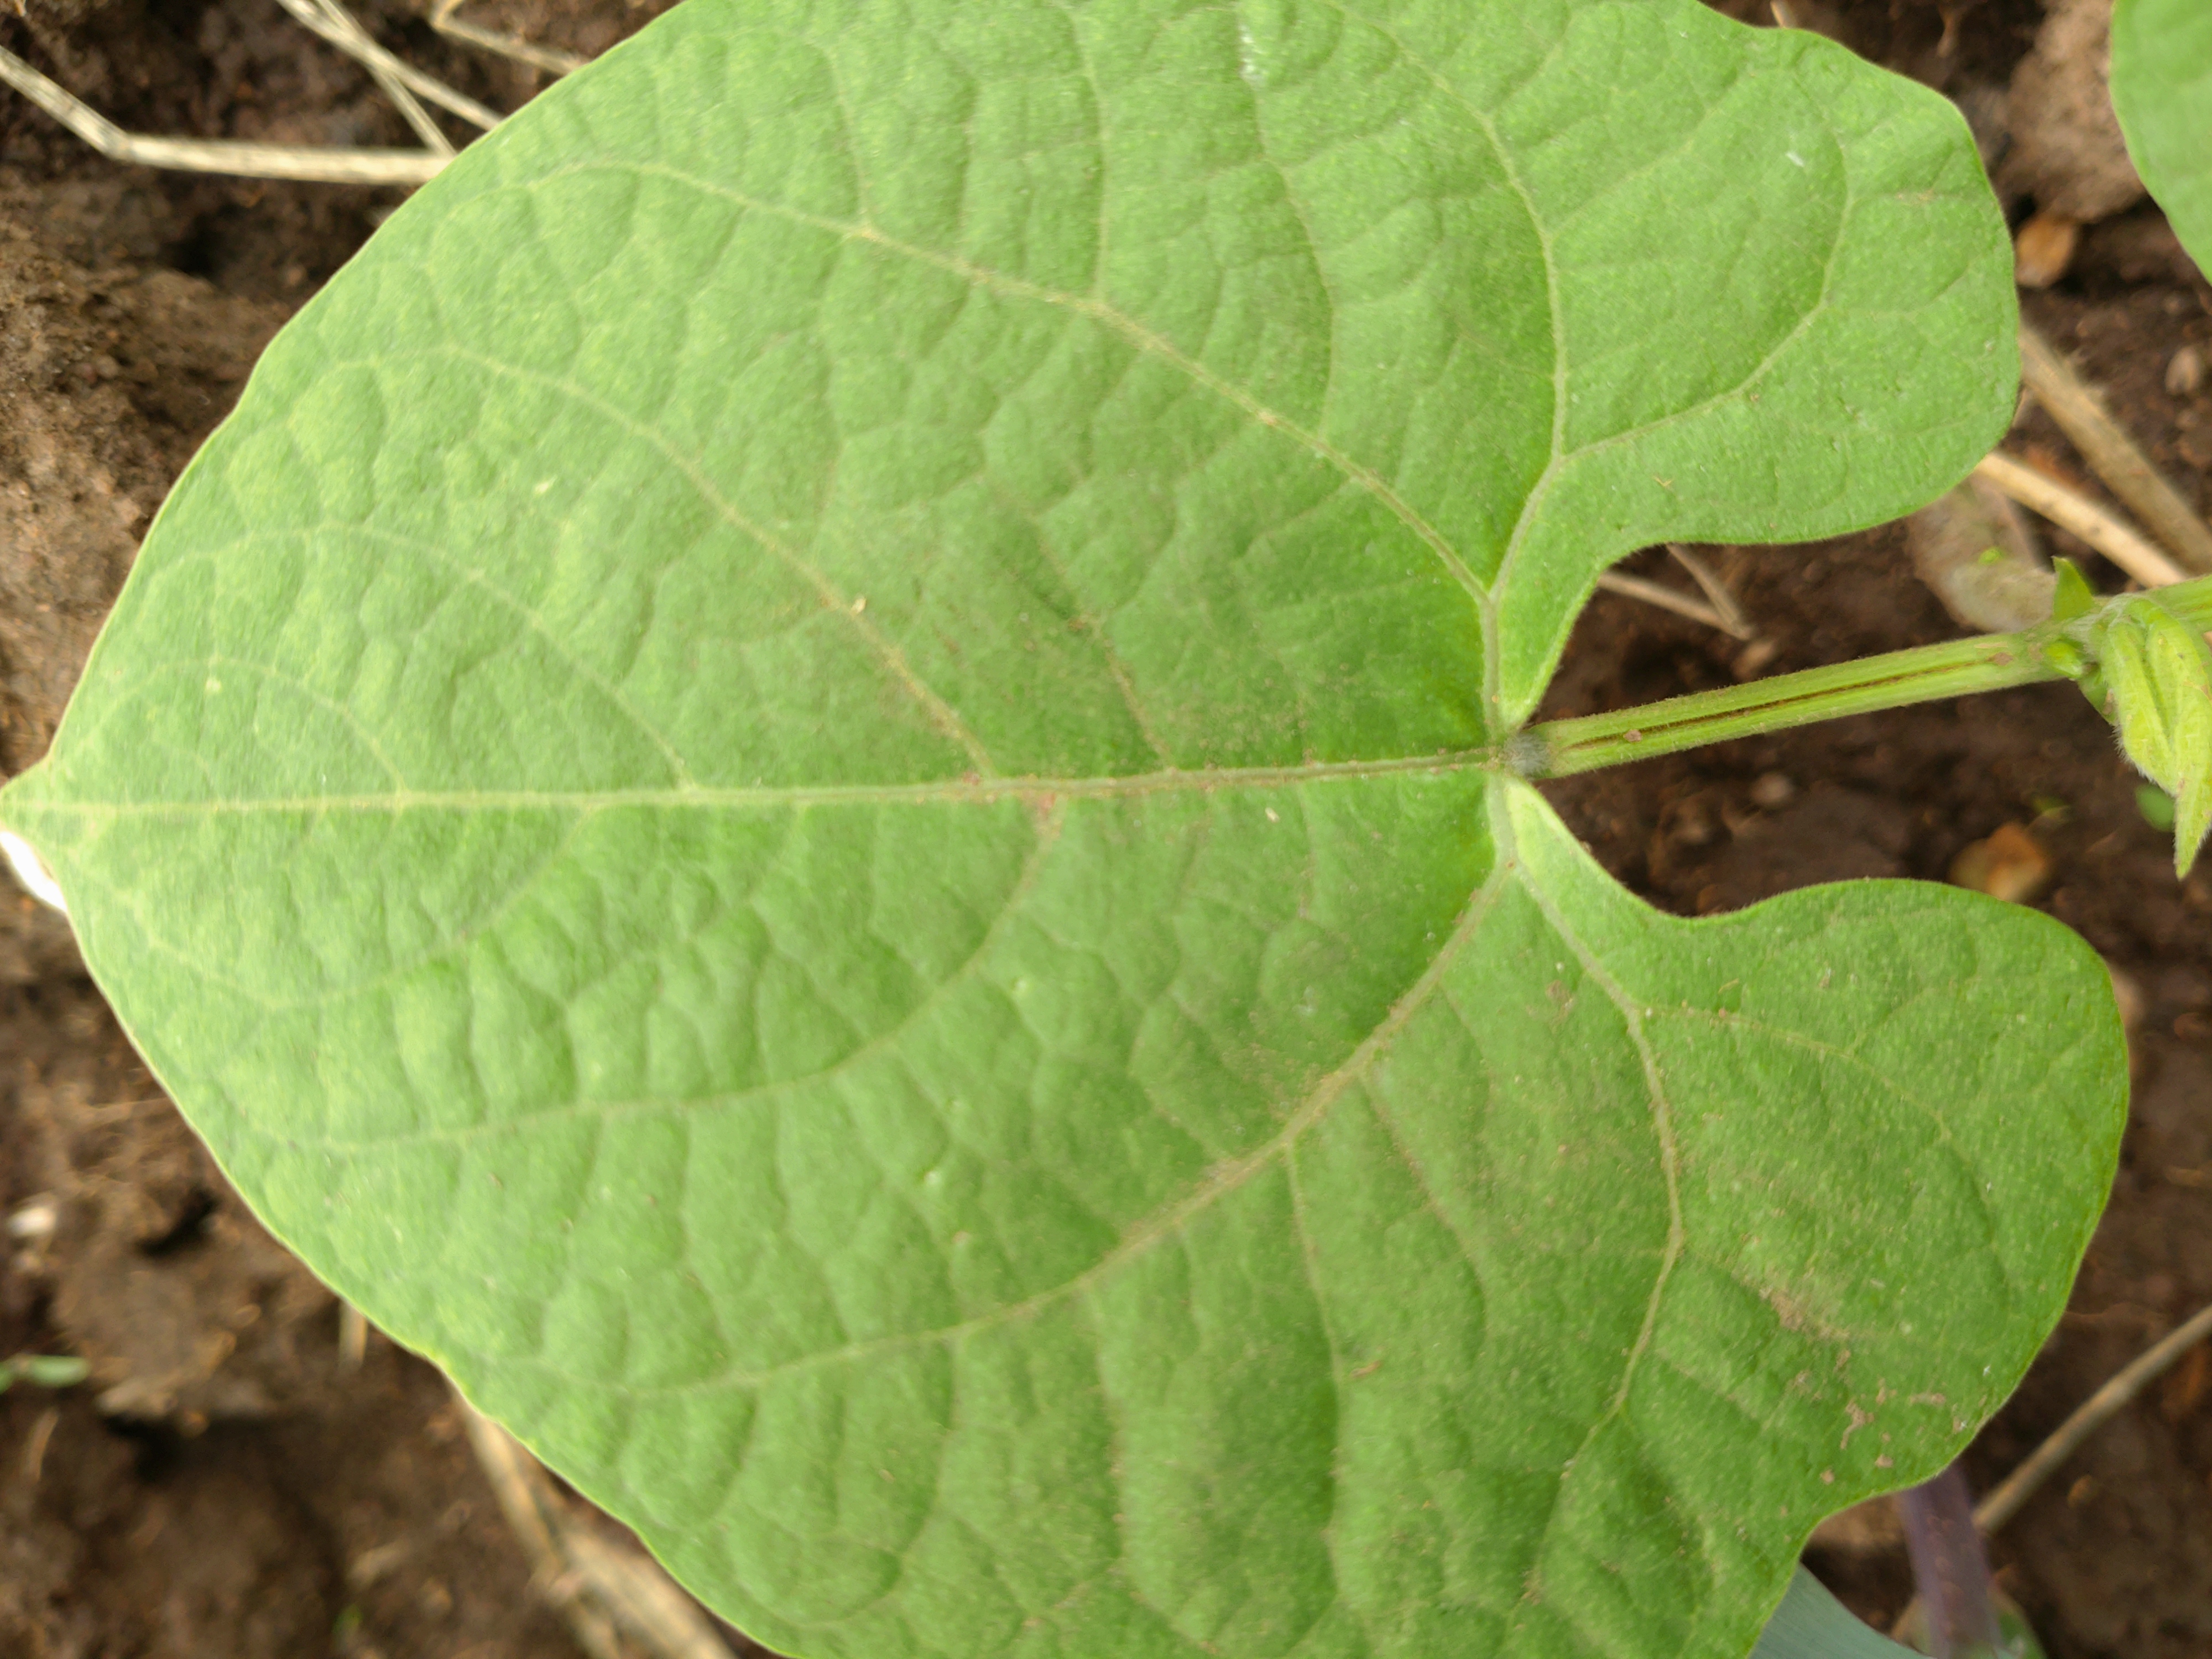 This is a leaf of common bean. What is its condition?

healthy
